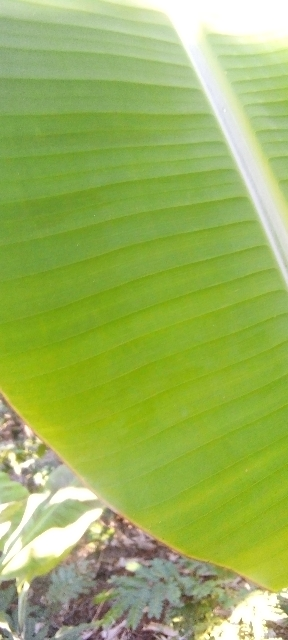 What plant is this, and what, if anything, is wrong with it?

banana, healthy
